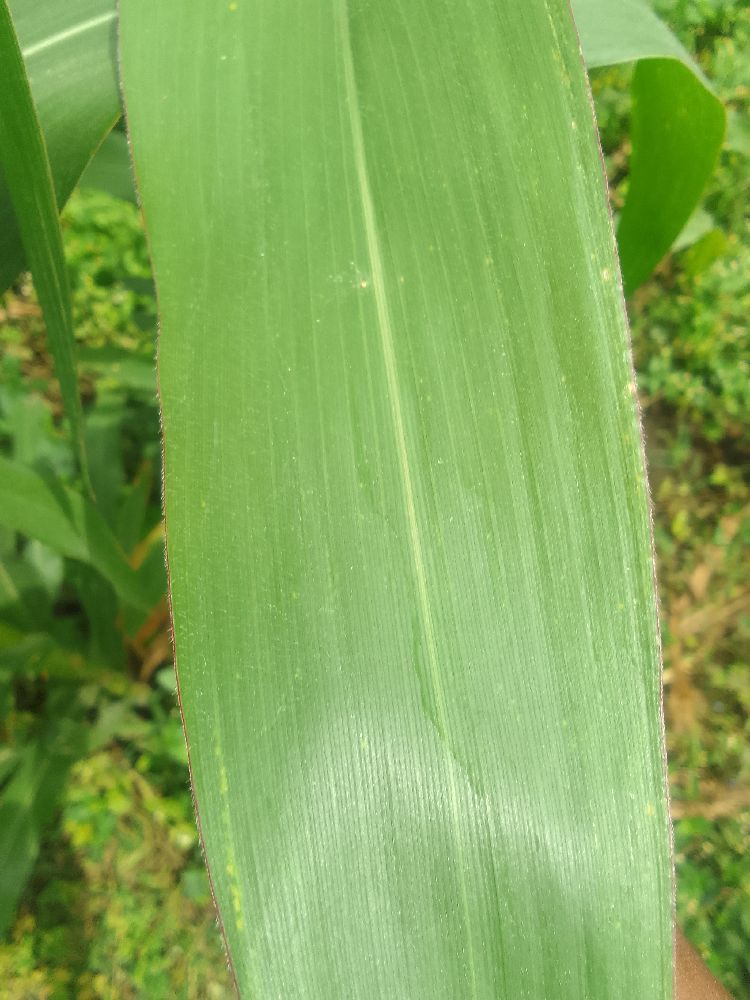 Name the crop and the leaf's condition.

maize, healthy
